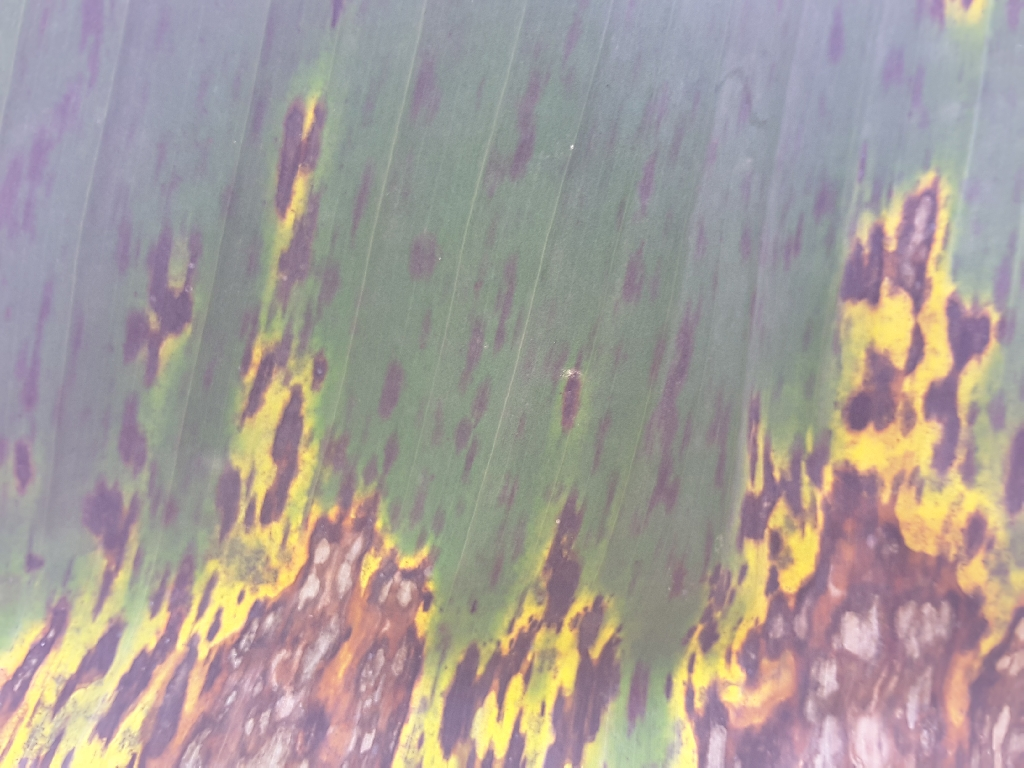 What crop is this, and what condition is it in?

banana, black sigatoka
